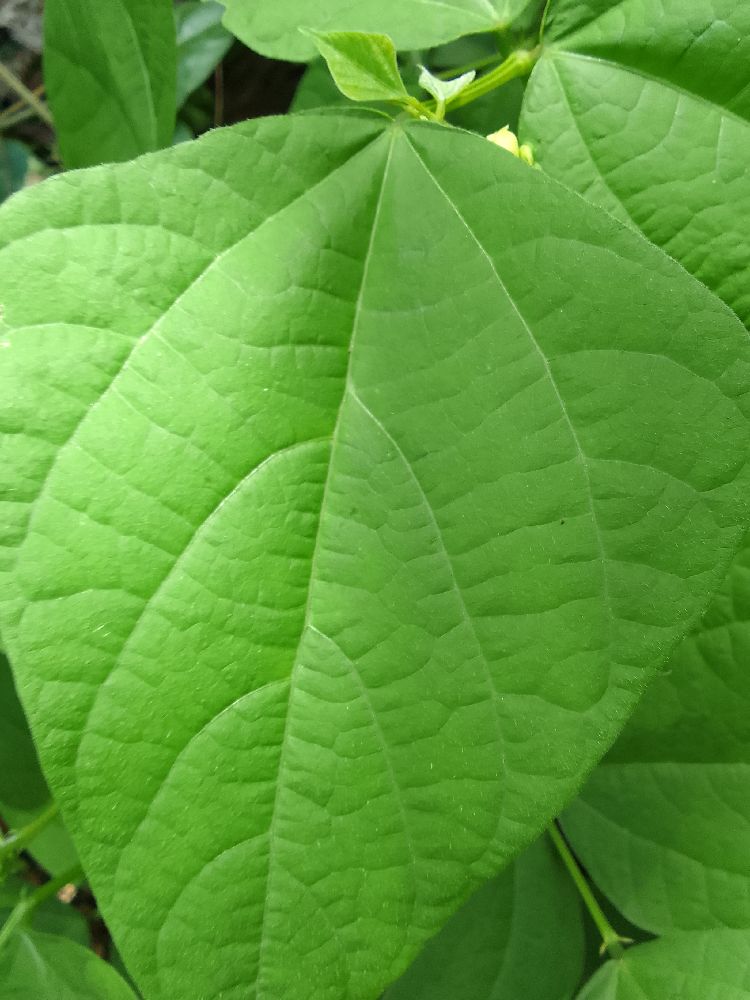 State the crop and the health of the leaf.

common bean, healthy
